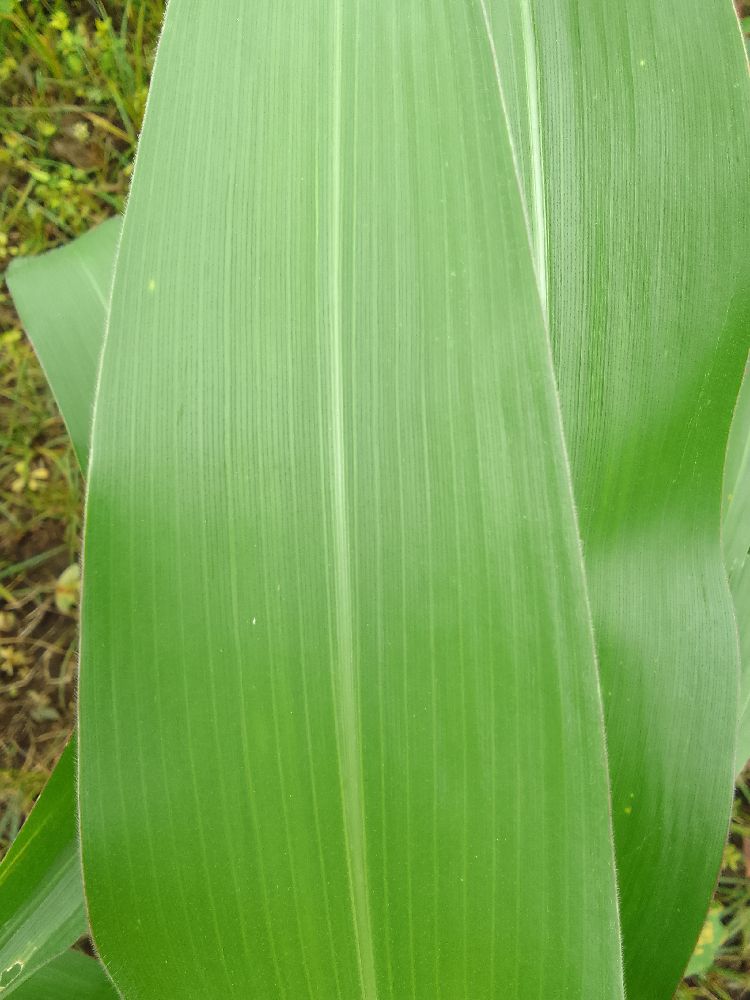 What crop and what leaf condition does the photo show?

maize, healthy
